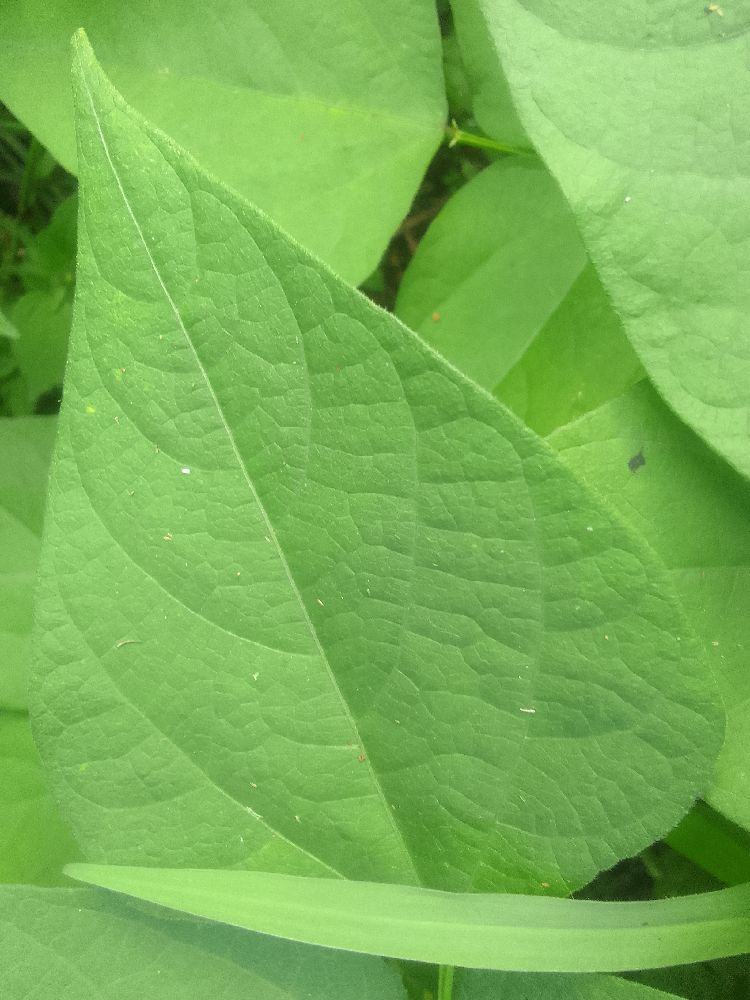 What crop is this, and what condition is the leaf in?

common bean, healthy
